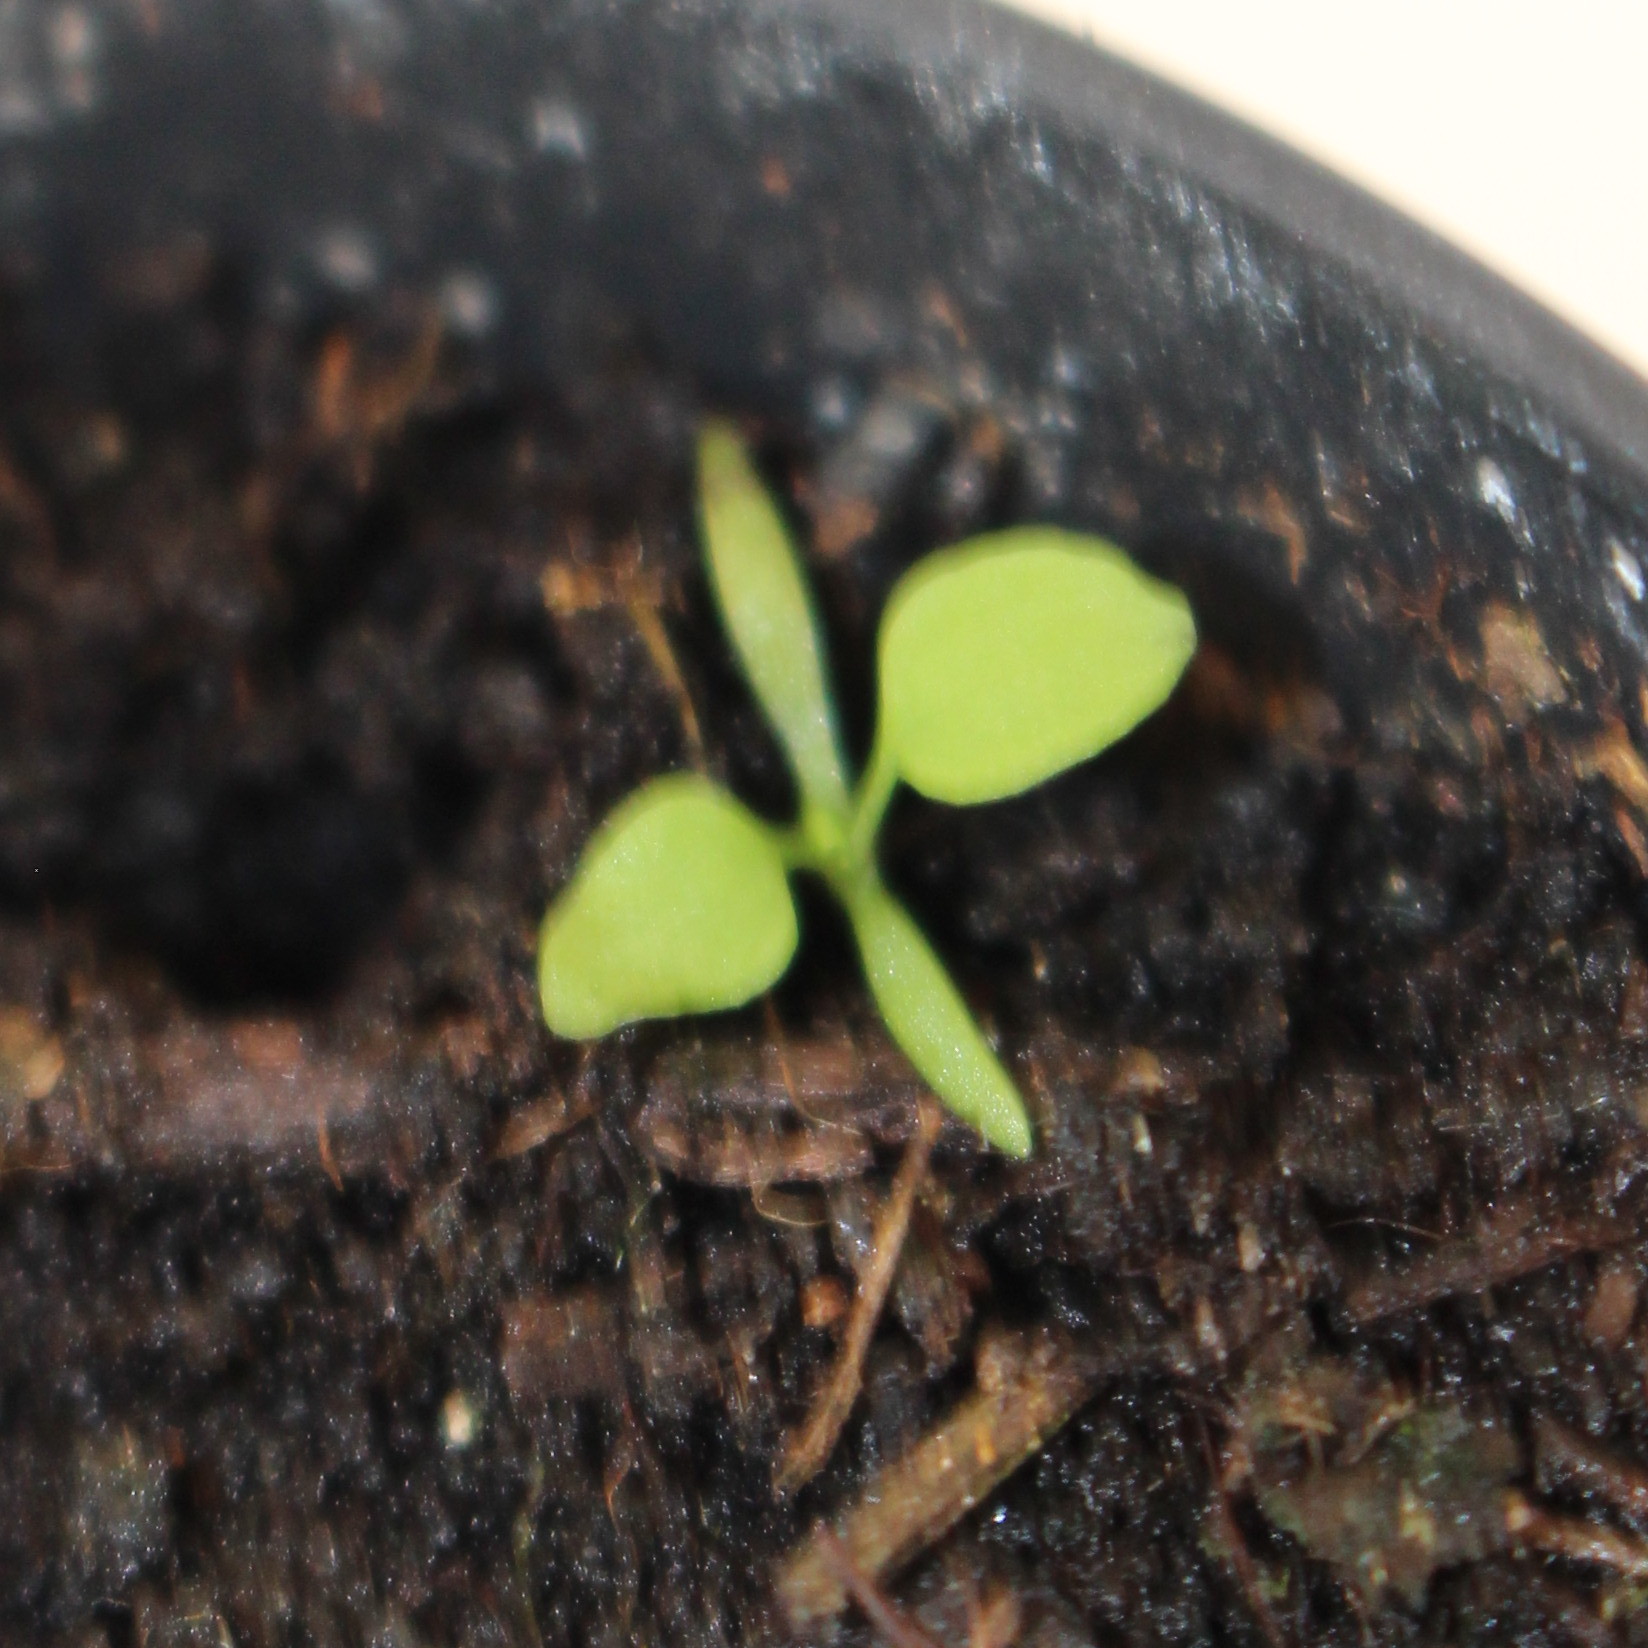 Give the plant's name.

Papaver rhoeas
